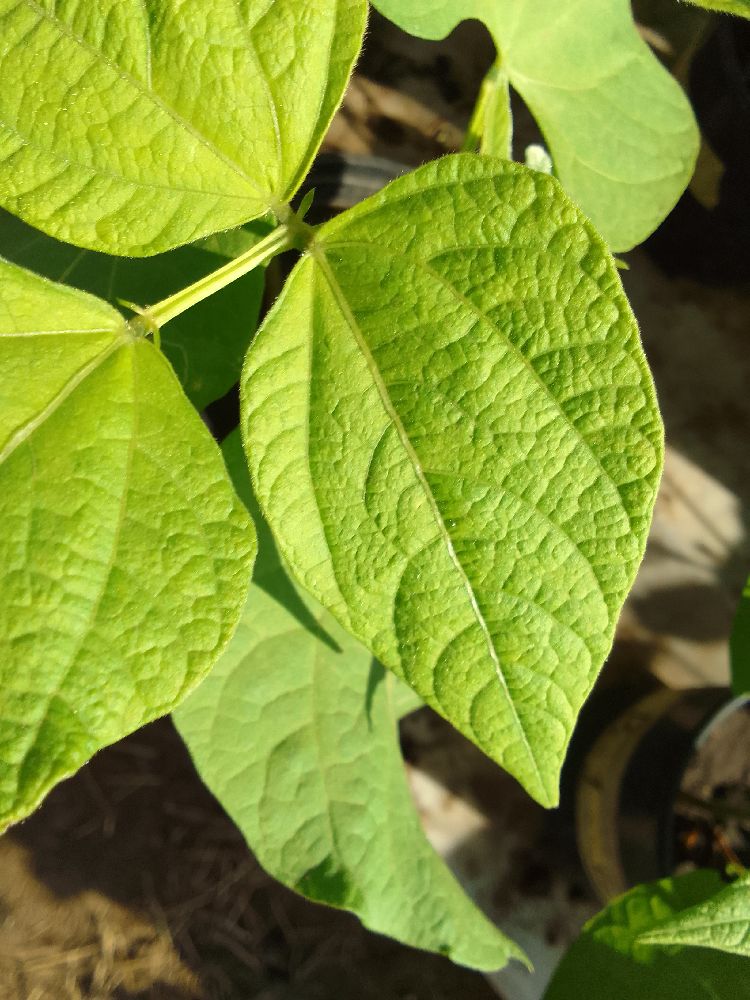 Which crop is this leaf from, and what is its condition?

common bean, healthy
